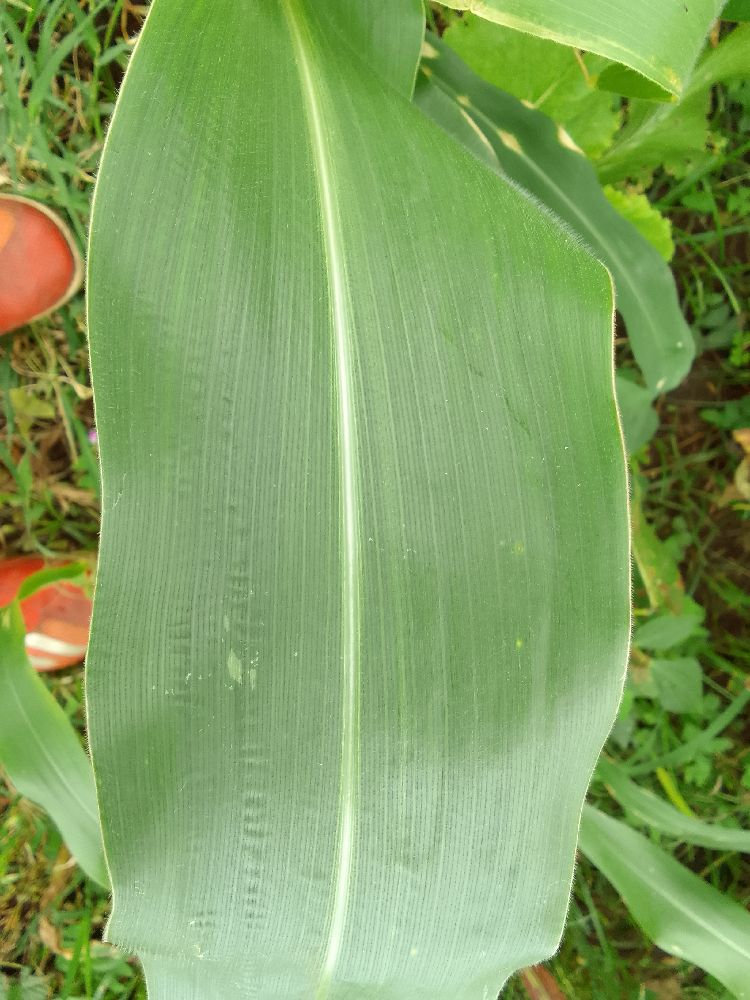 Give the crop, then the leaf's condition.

maize, healthy
